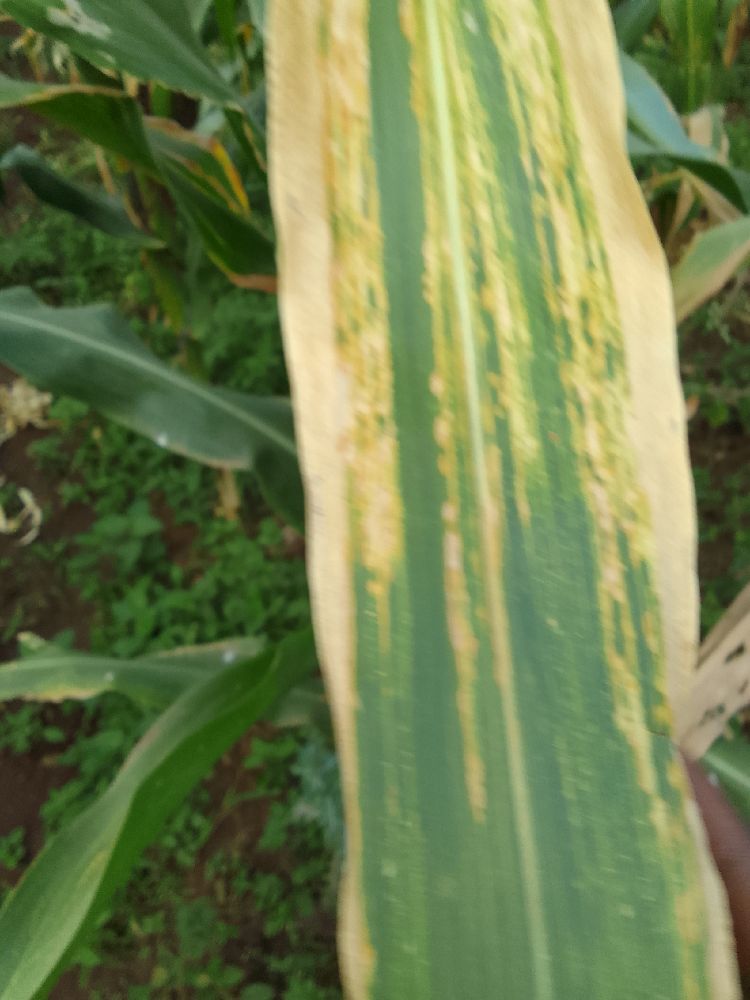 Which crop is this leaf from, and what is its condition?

maize, maize lethal necrosis
